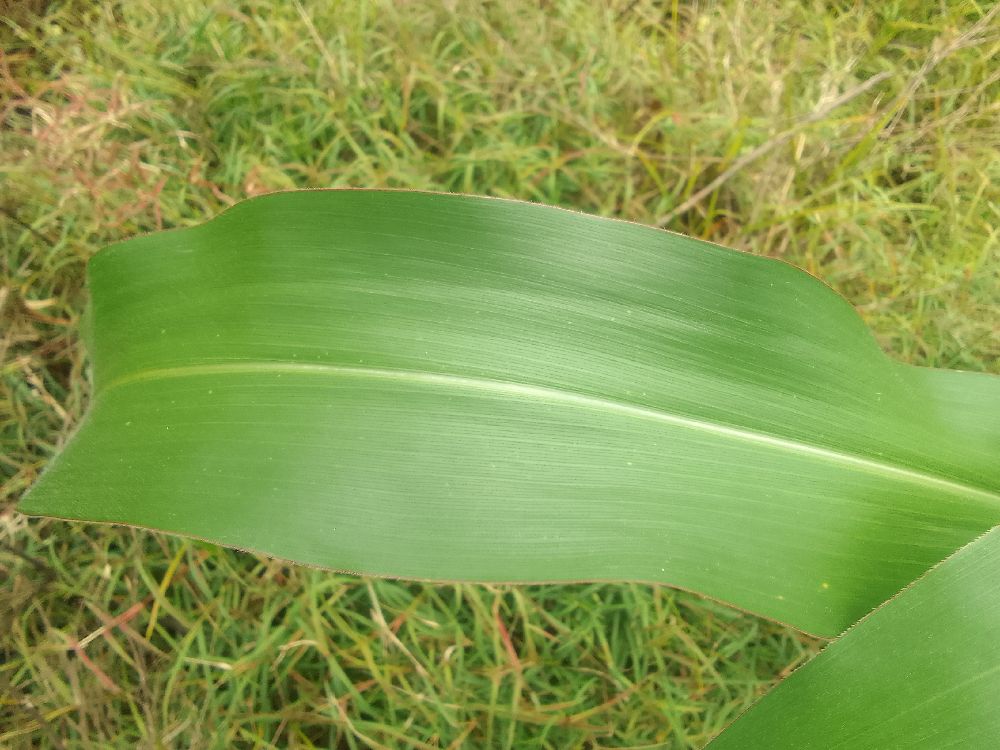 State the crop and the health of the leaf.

maize, healthy
